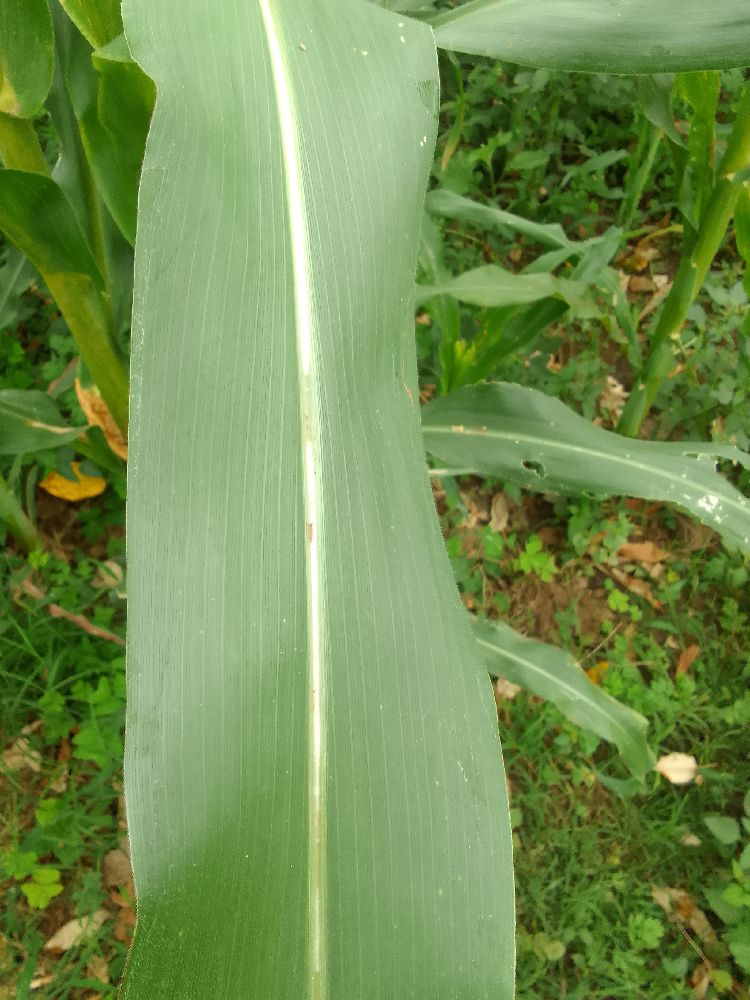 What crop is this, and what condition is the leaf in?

maize, healthy
